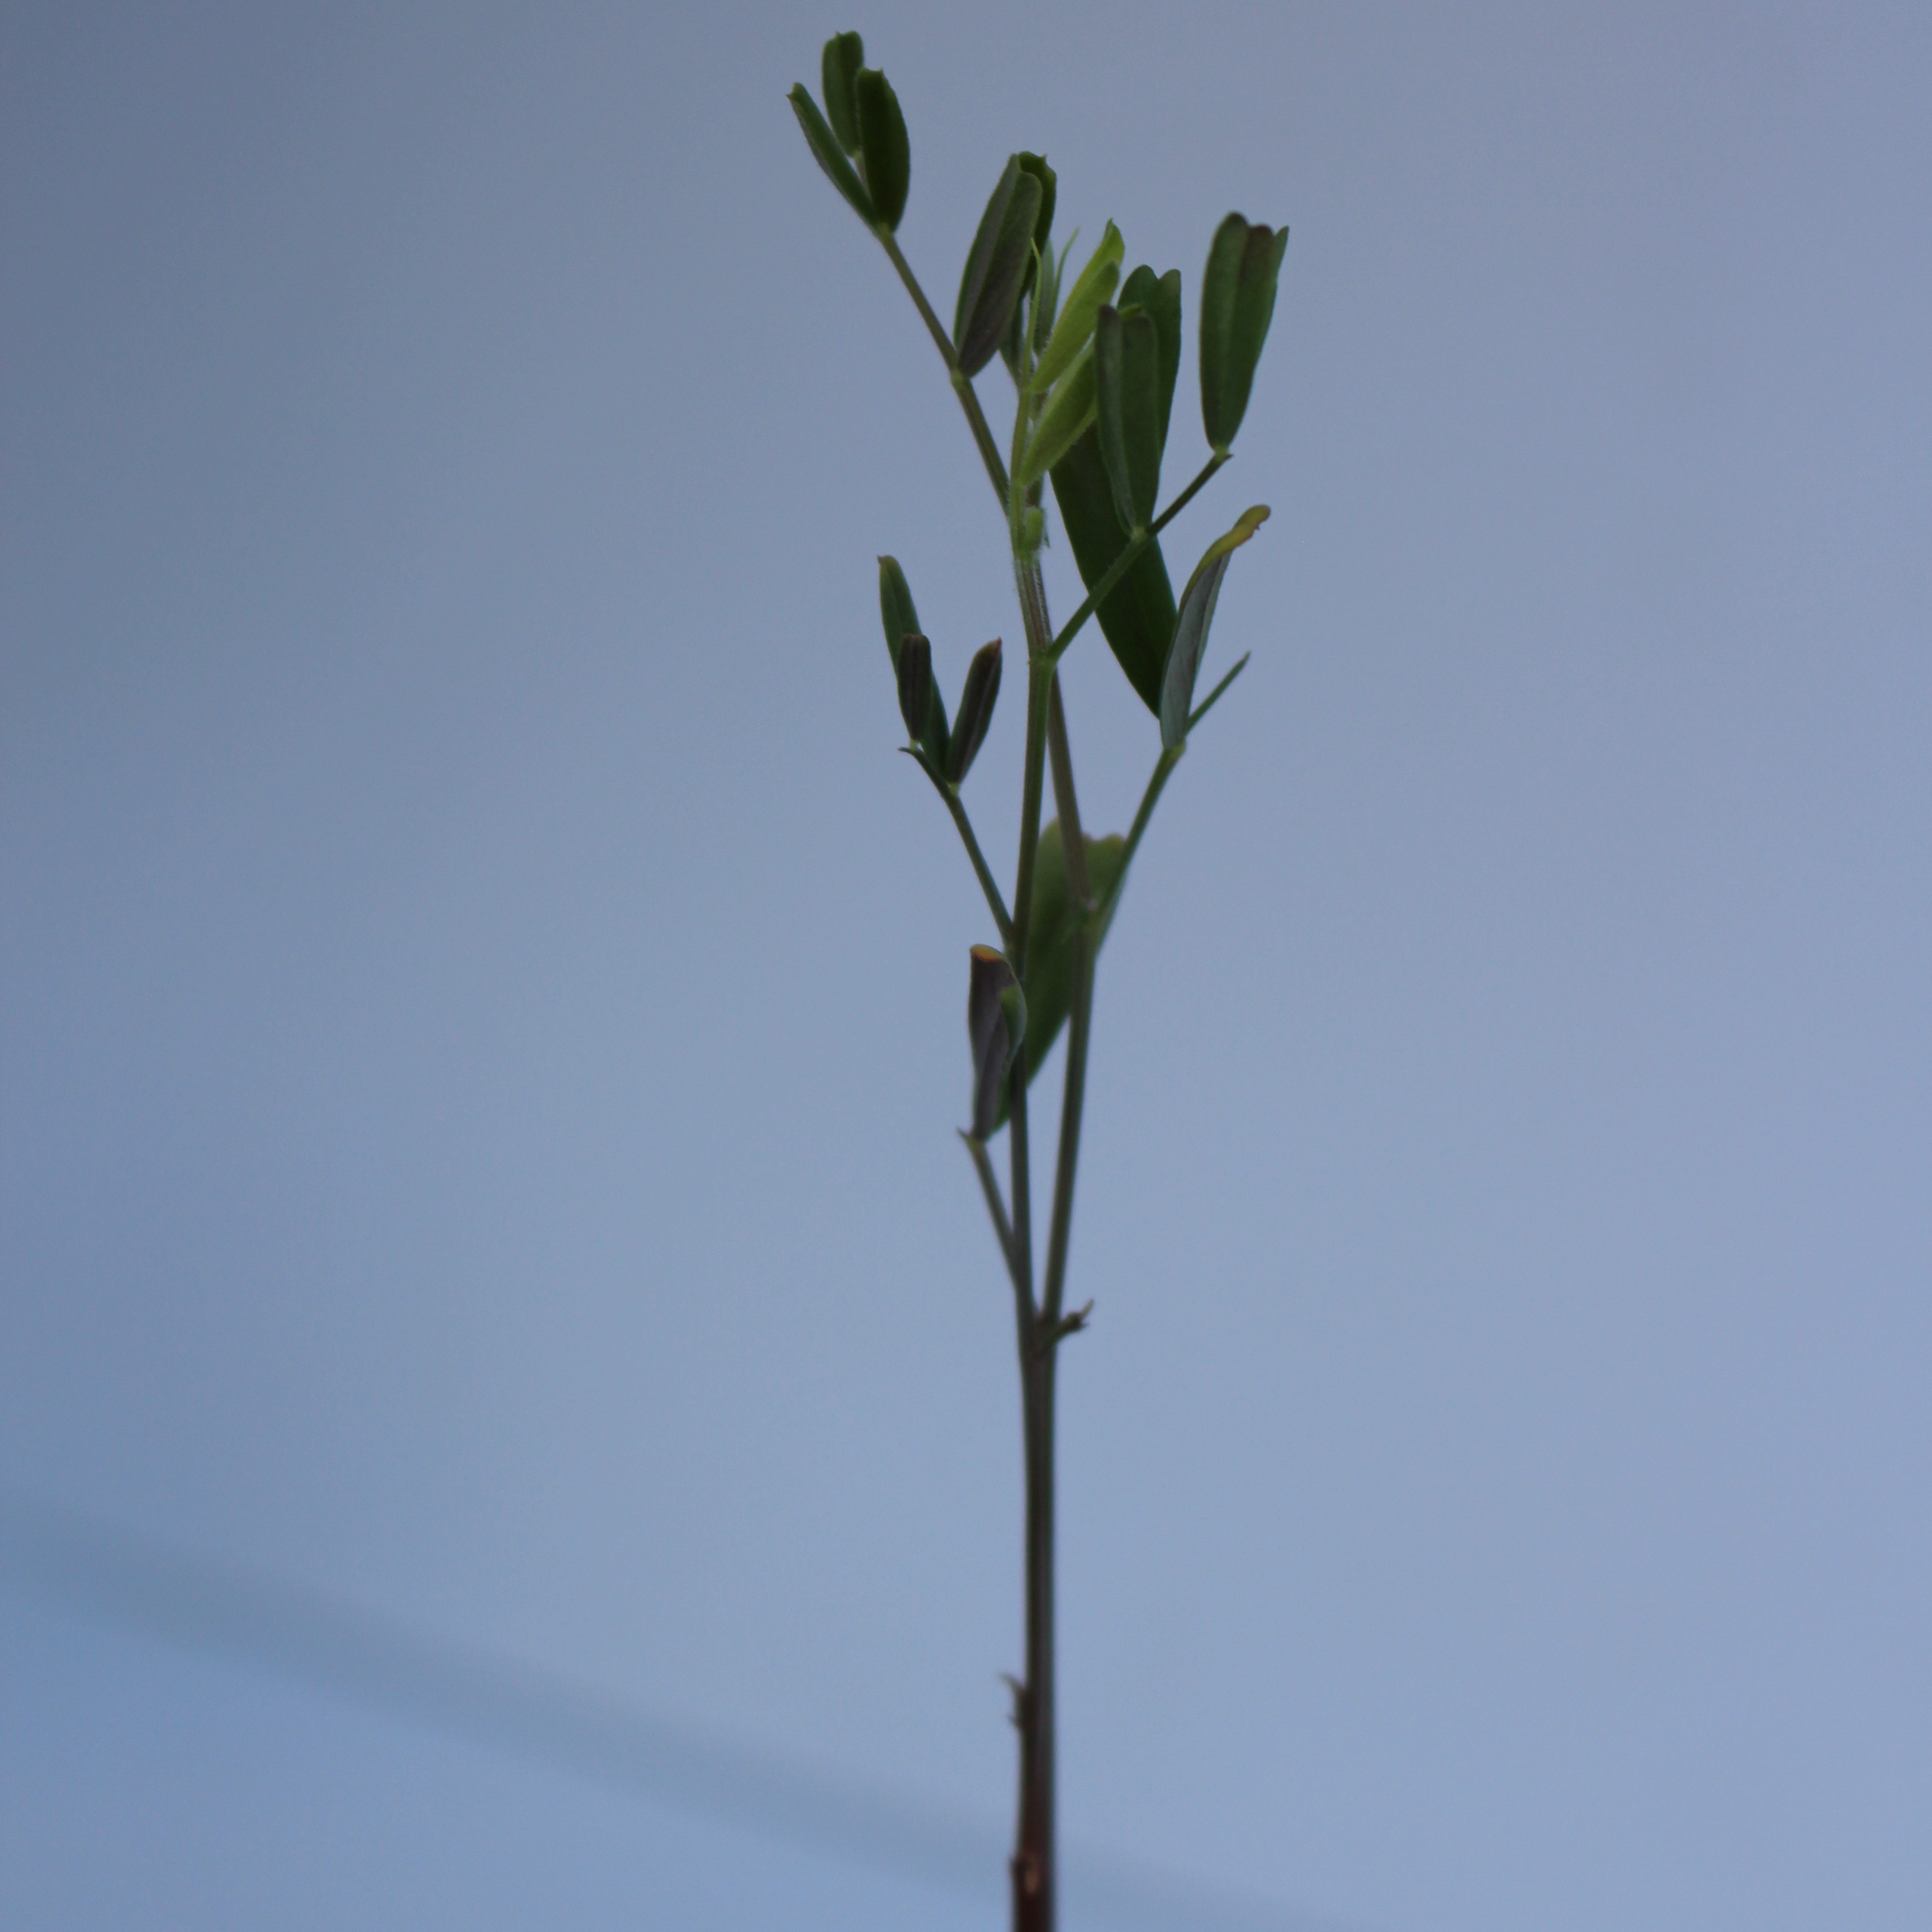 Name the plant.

Vicia sativa
